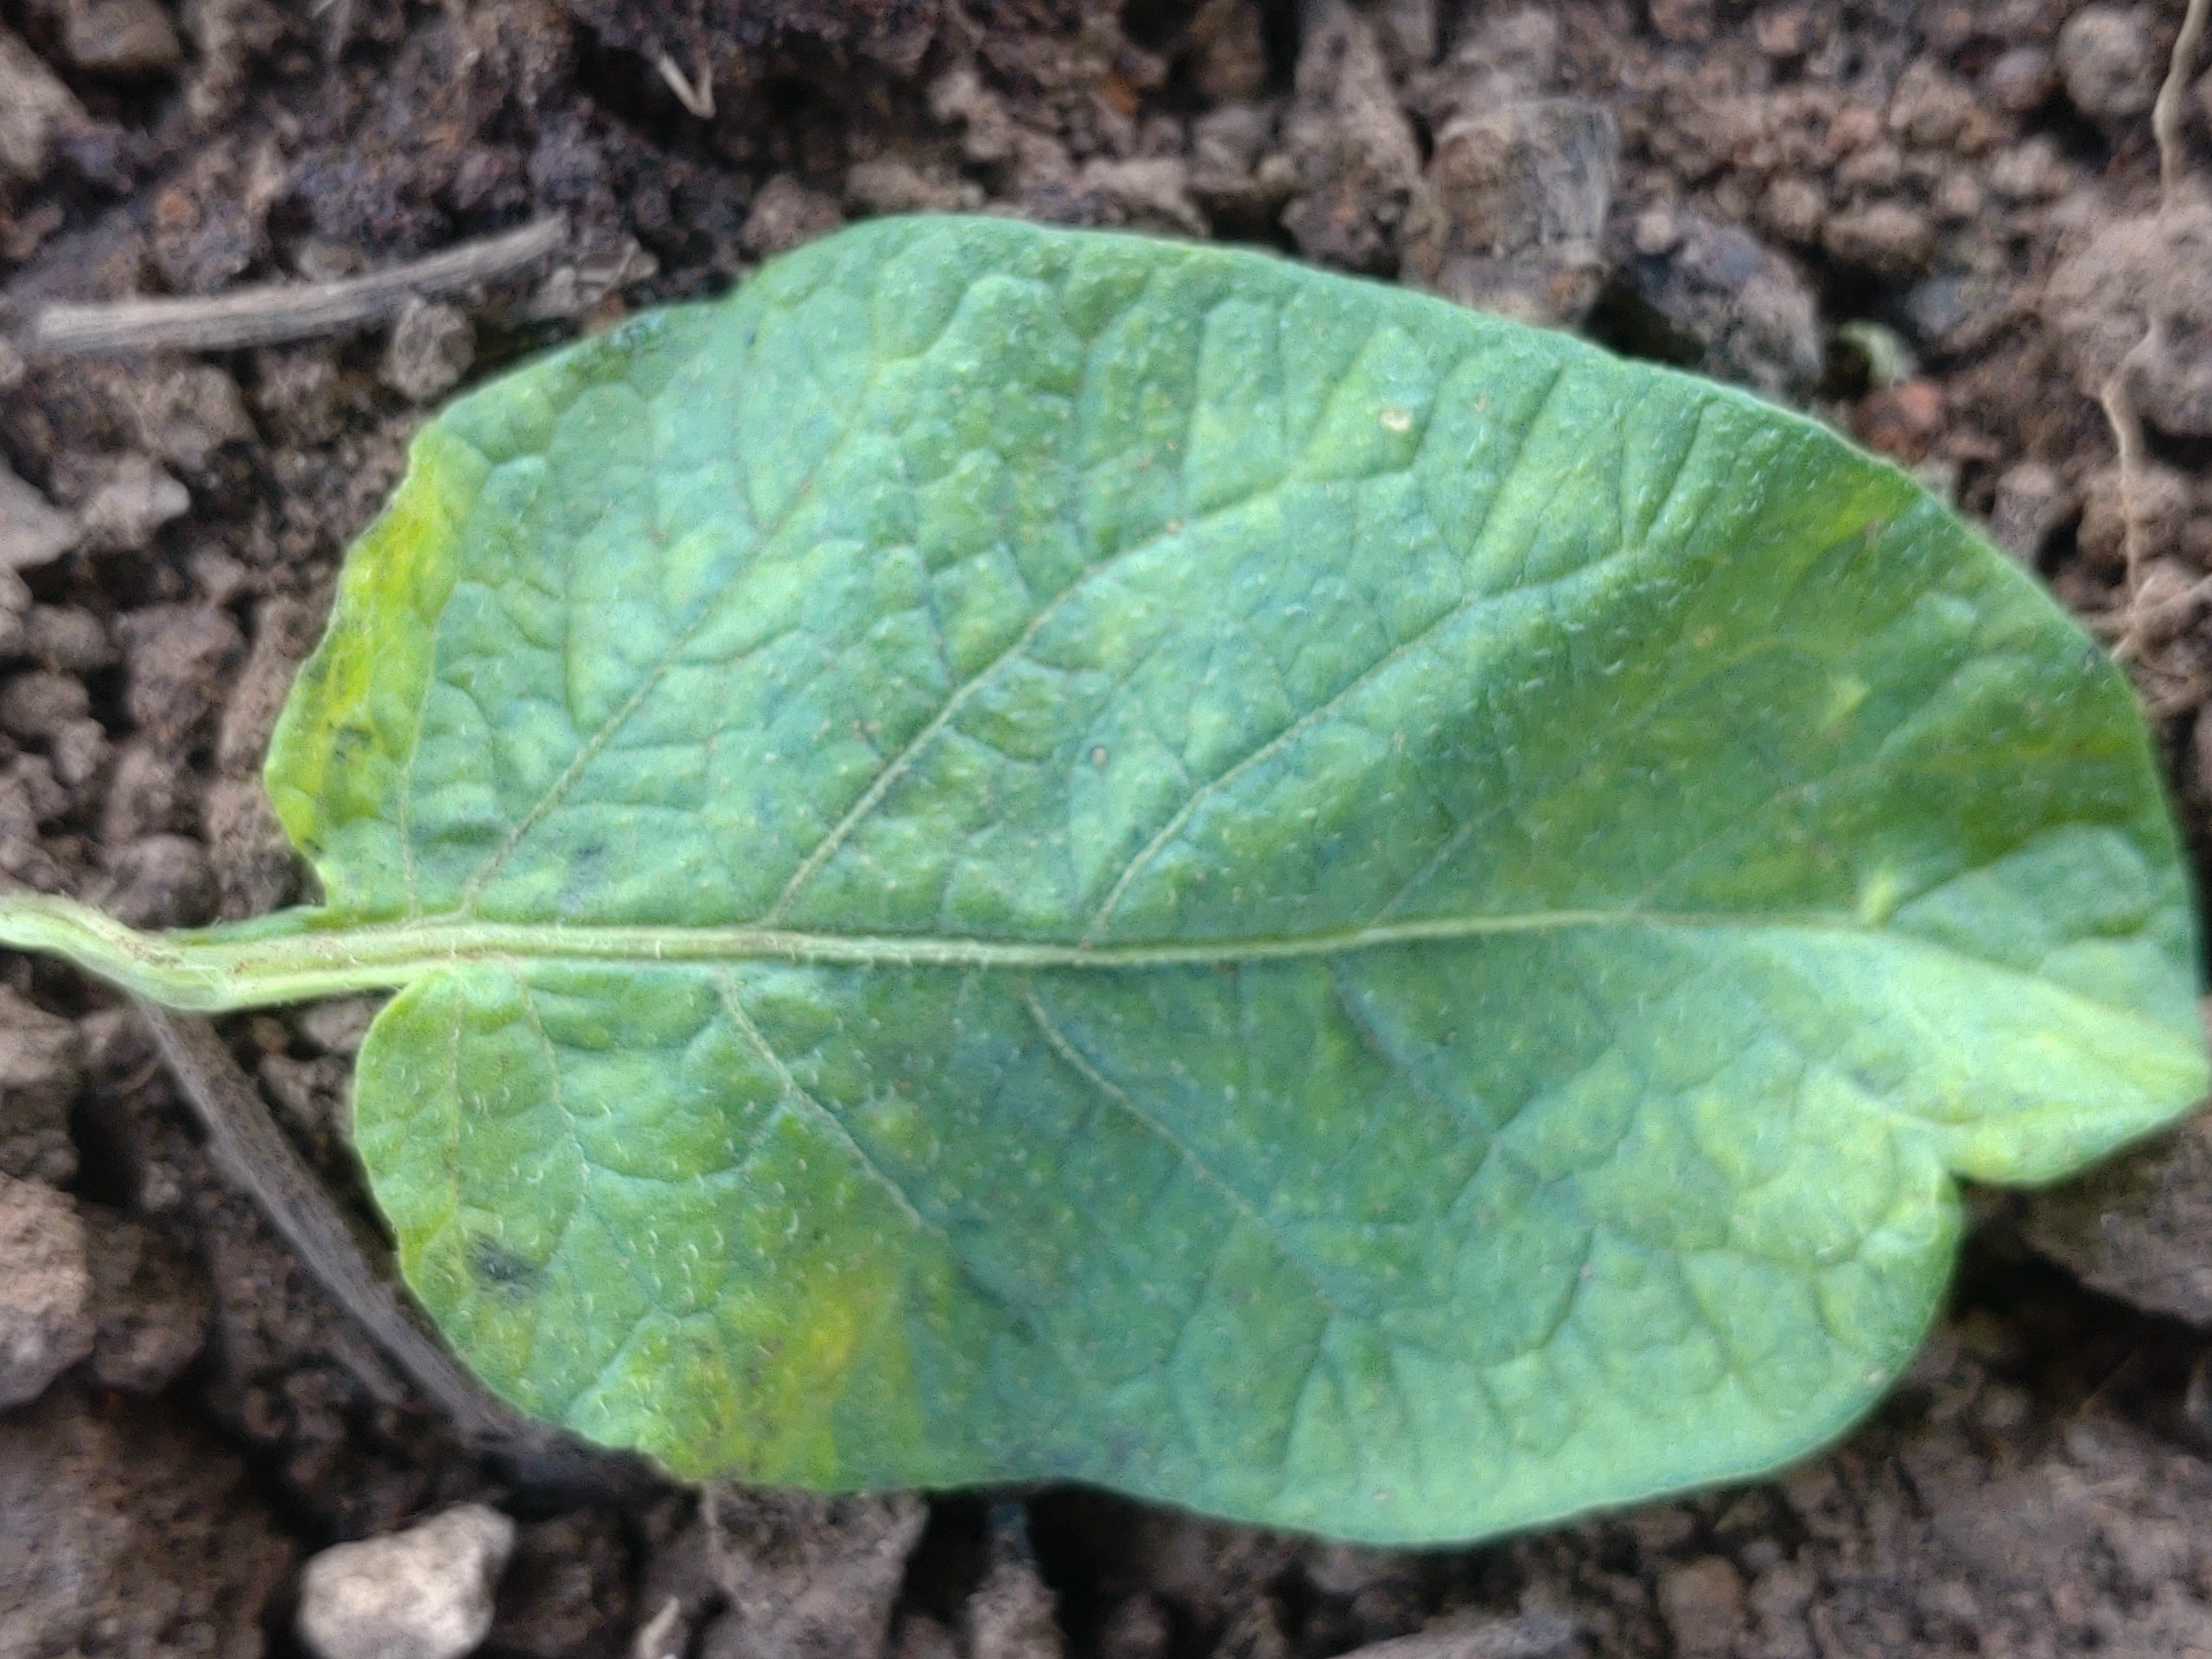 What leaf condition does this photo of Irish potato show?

late blight
